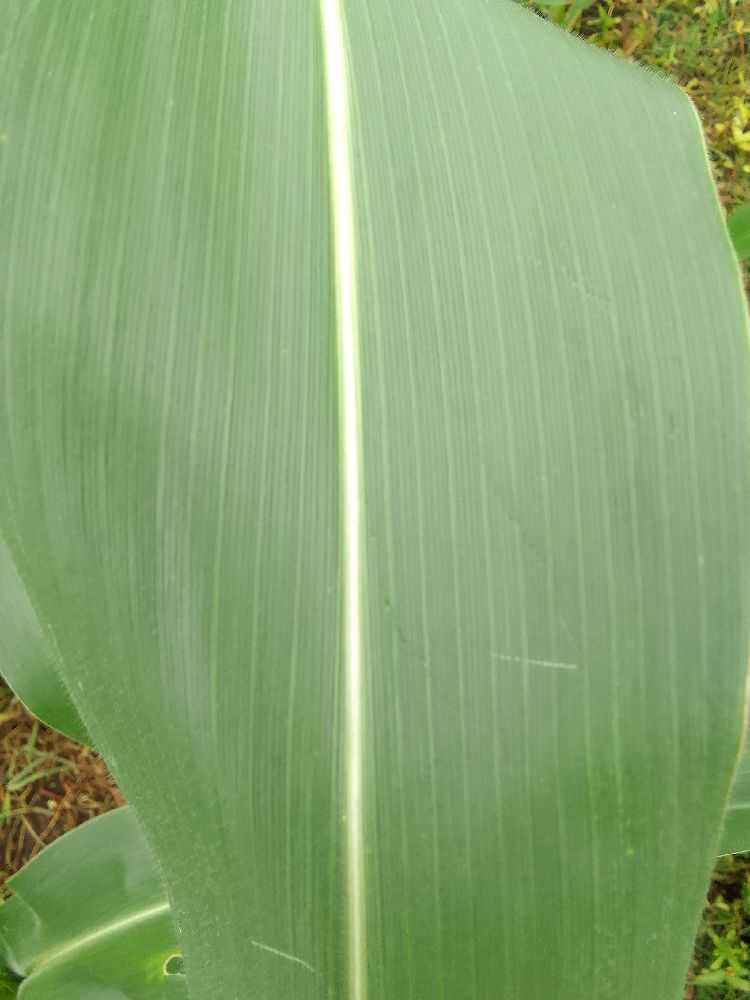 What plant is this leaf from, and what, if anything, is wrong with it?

maize, healthy
